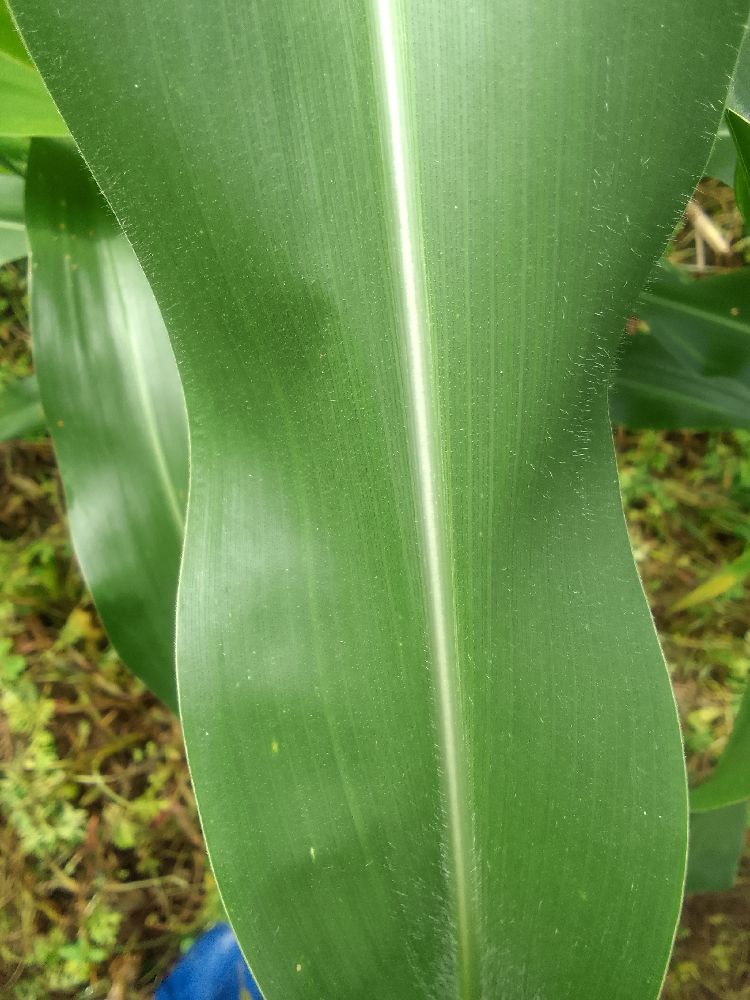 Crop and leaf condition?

maize, healthy
